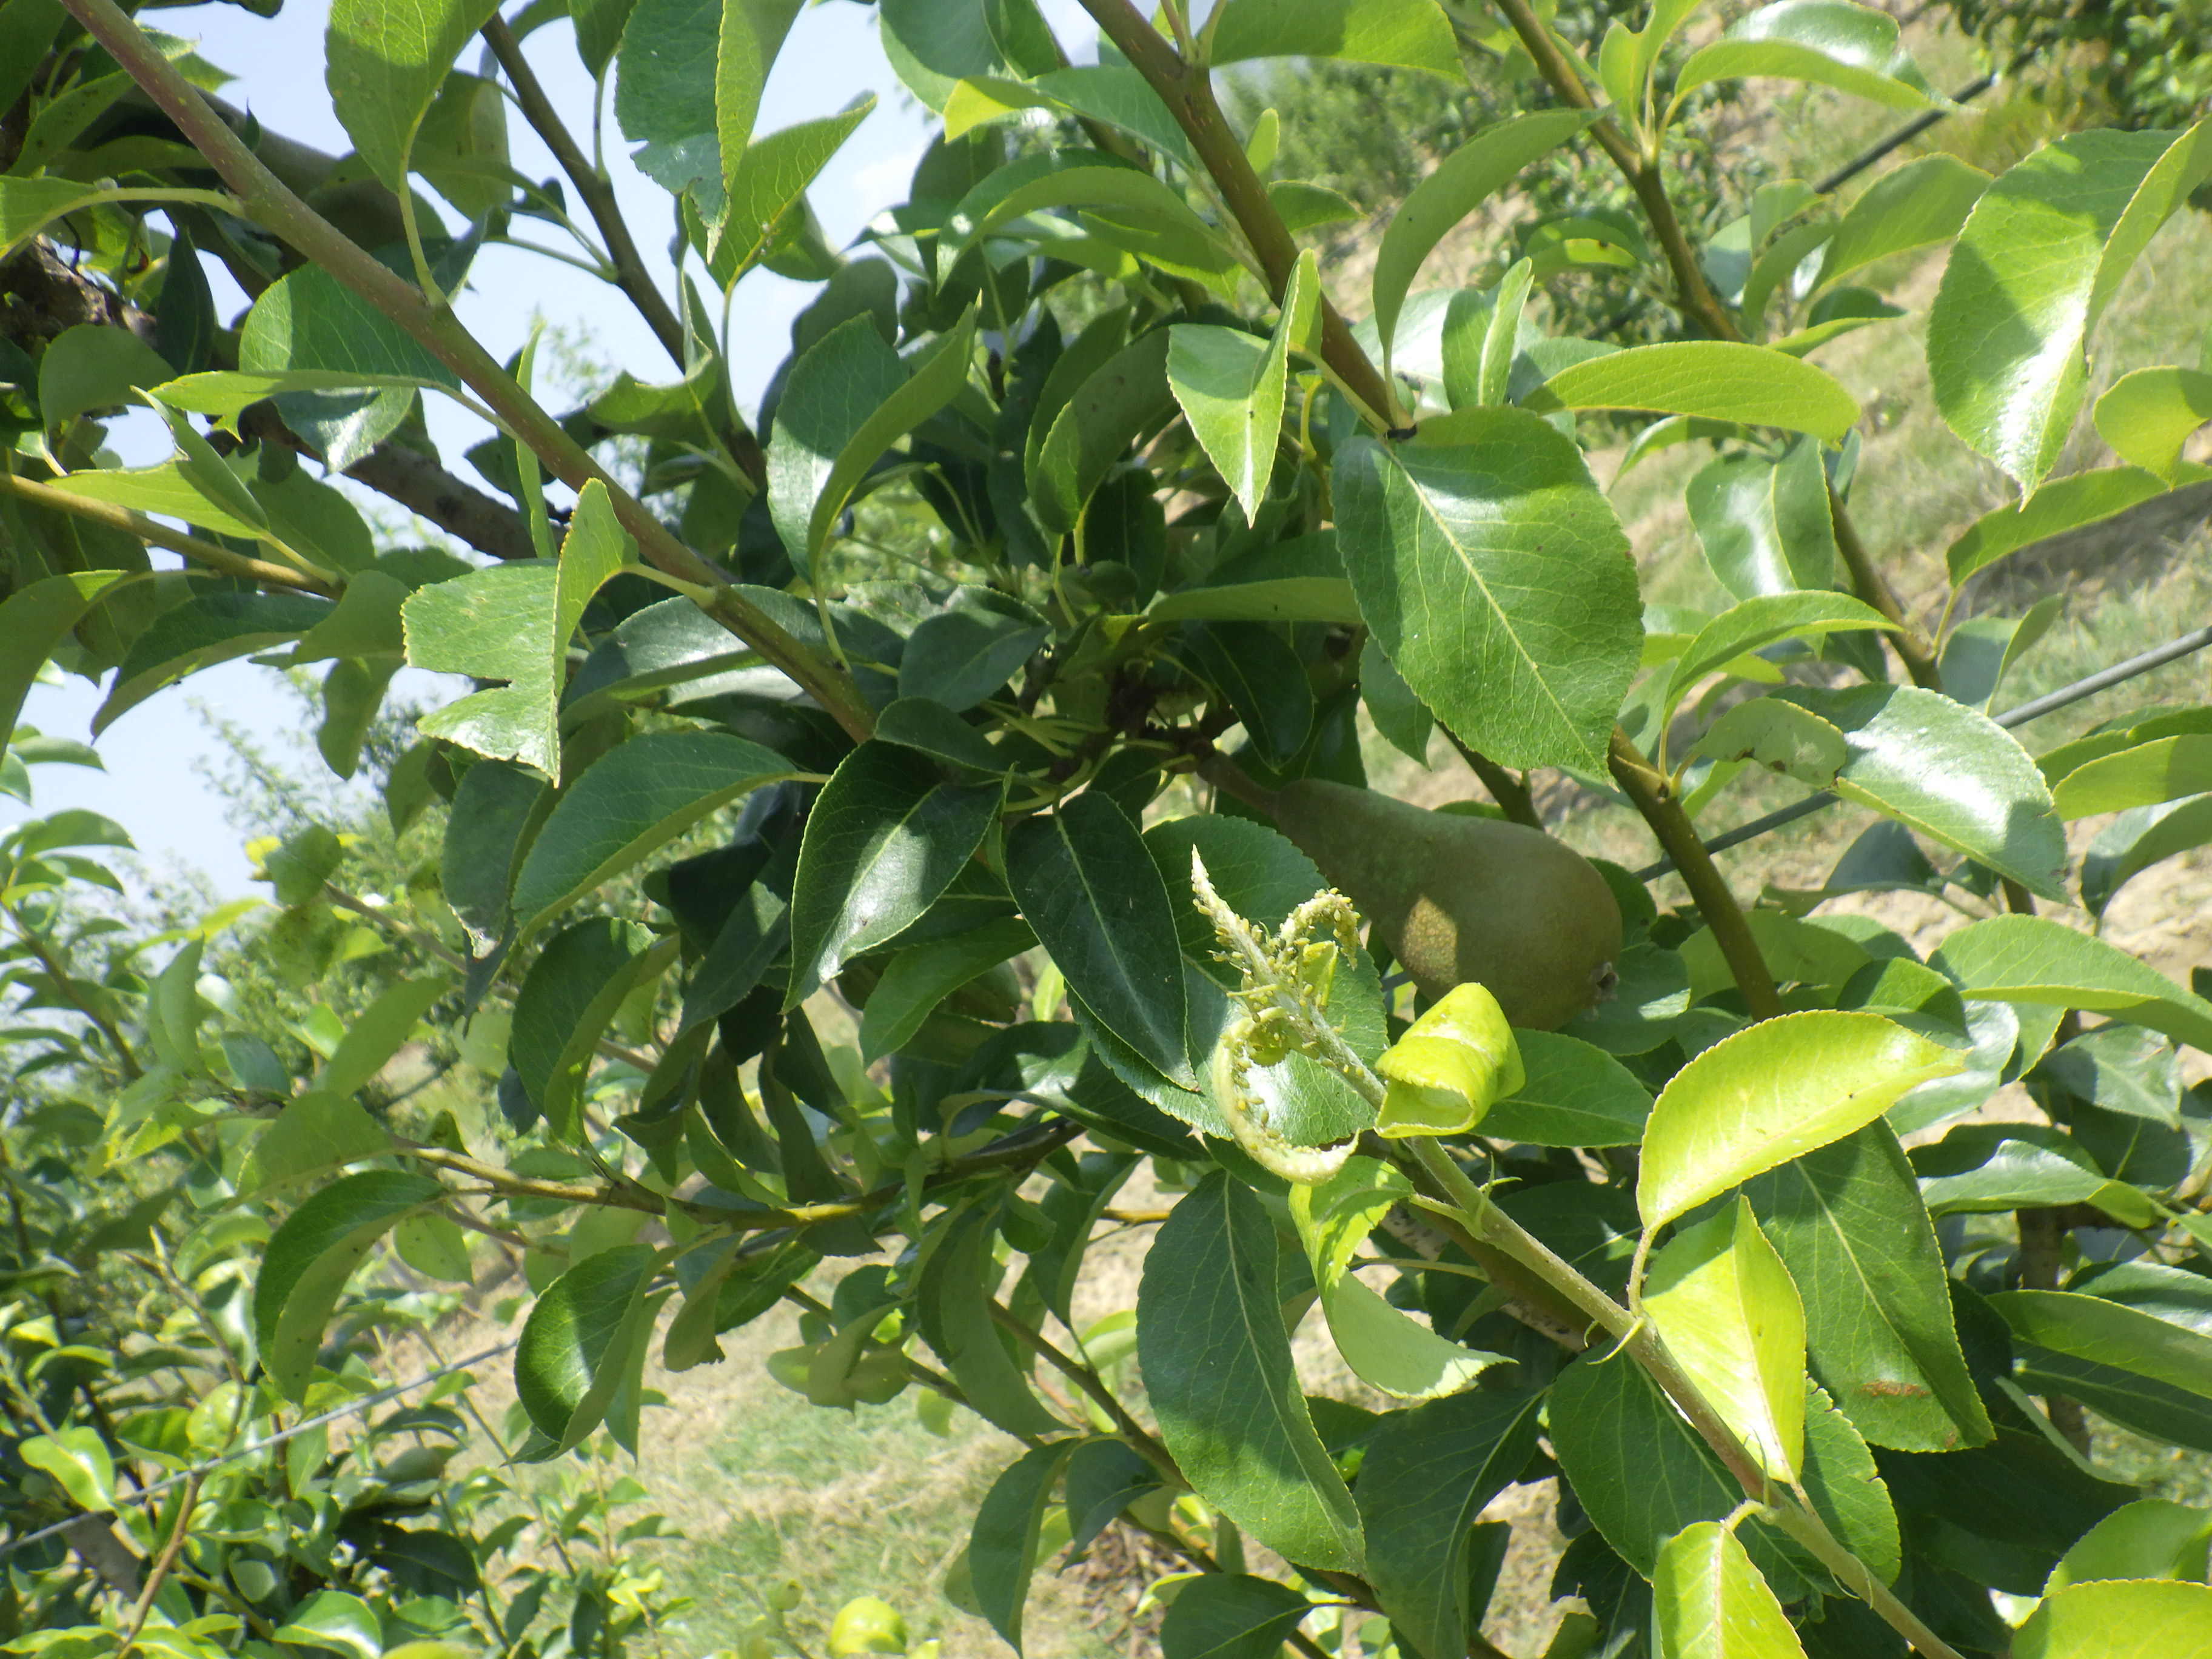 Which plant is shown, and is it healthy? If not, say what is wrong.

pear, aphids, mechanical damage
